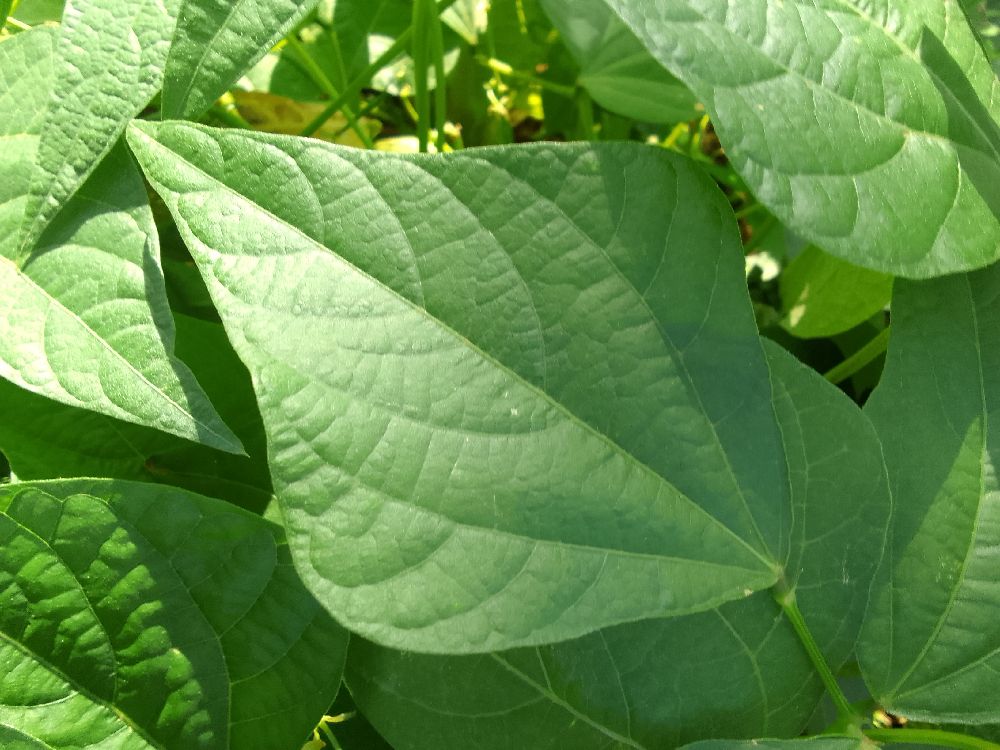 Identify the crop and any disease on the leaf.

common bean, healthy
